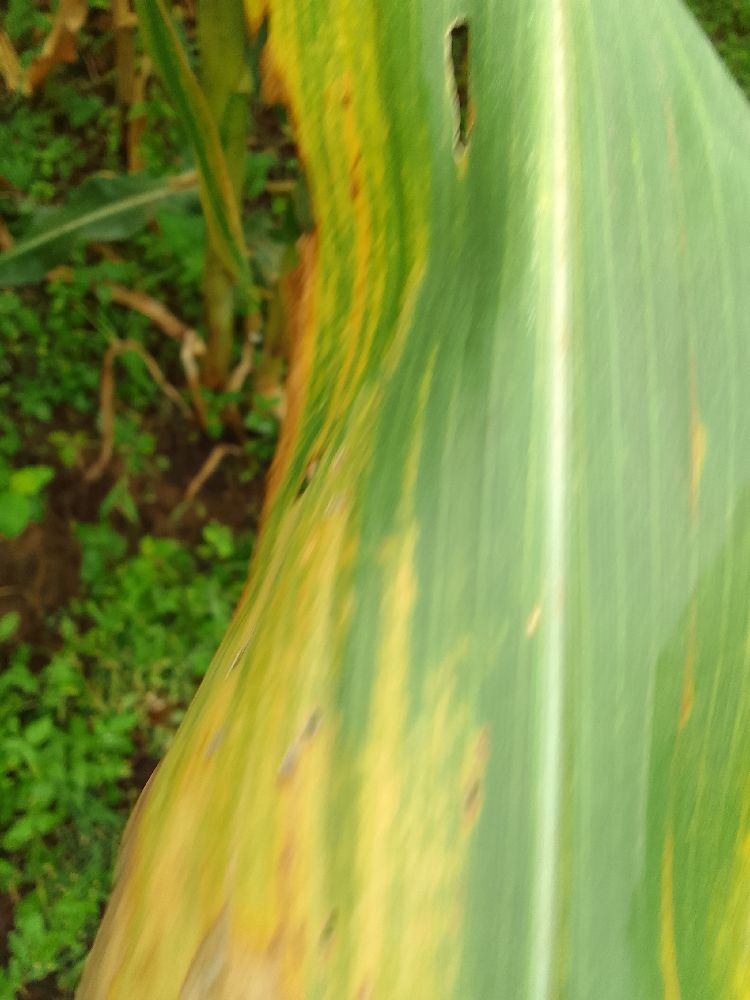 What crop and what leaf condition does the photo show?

maize, maize lethal necrosis
